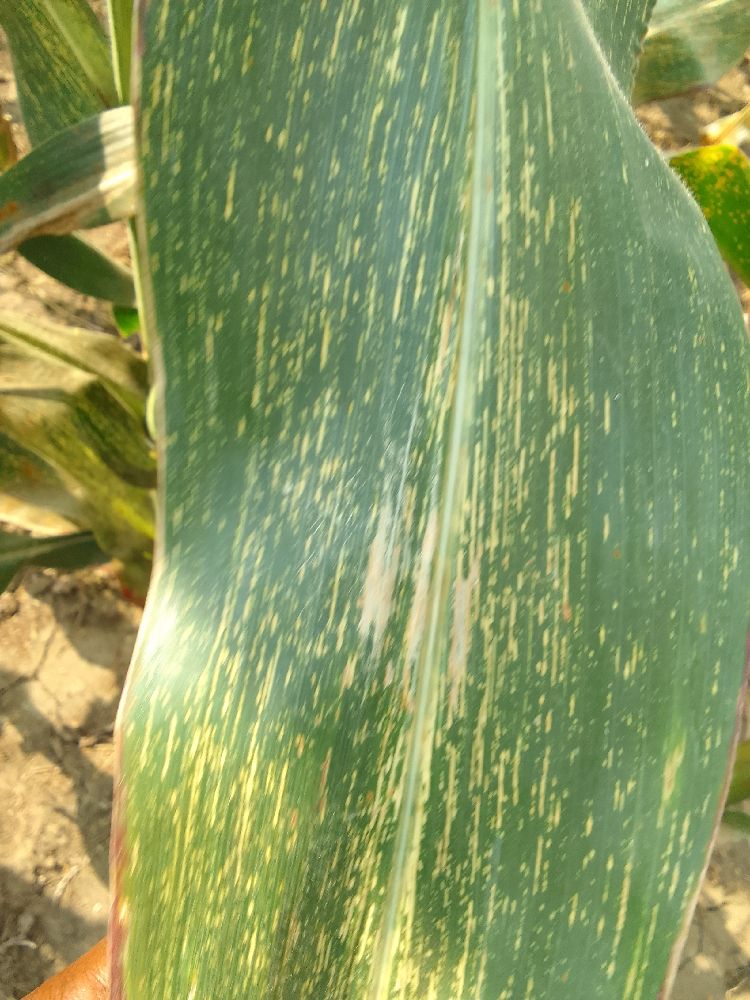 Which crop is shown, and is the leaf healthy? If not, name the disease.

maize, maize streak virus
